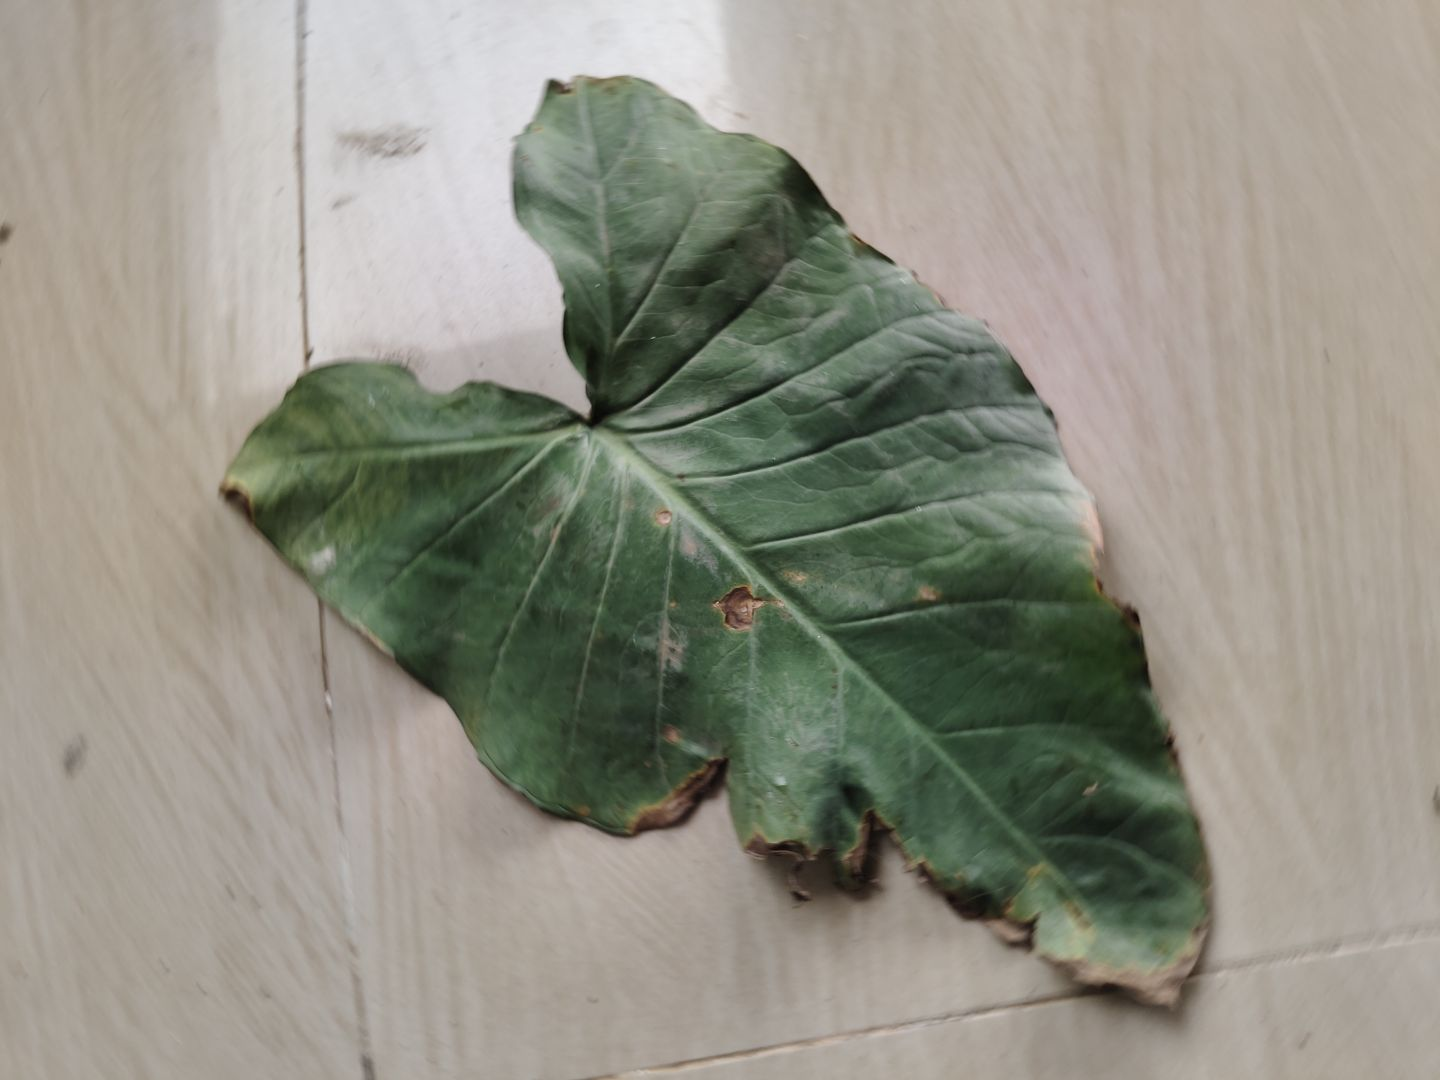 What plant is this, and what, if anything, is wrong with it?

taro, leaf blight
